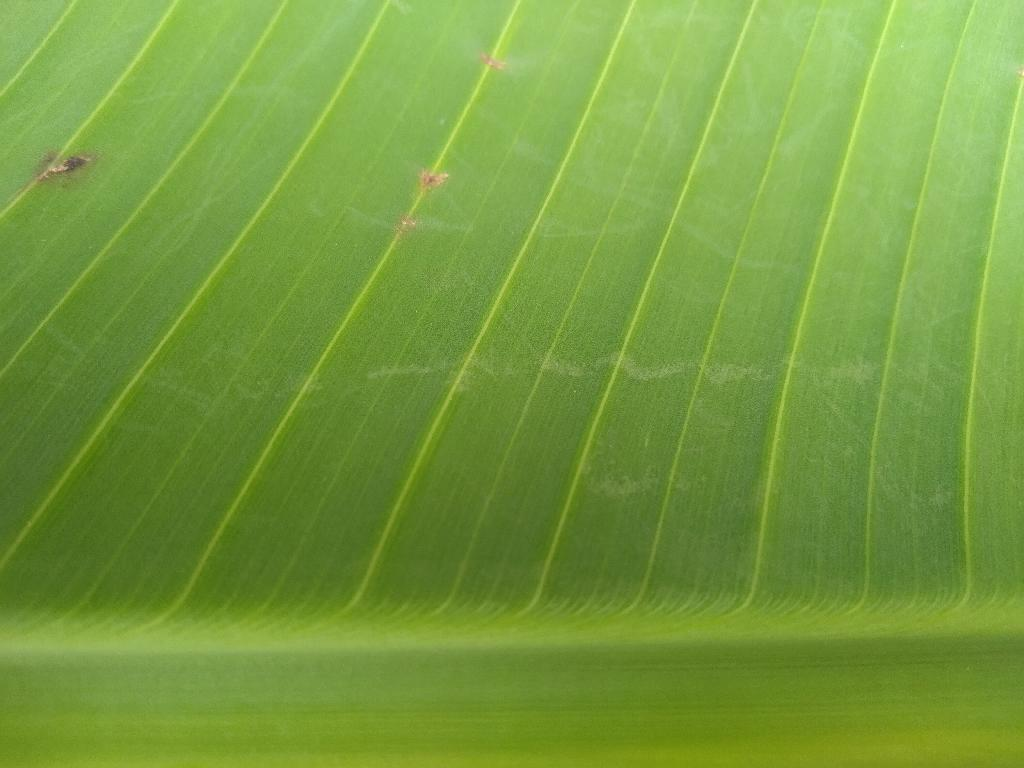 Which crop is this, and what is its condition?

banana, healthy
